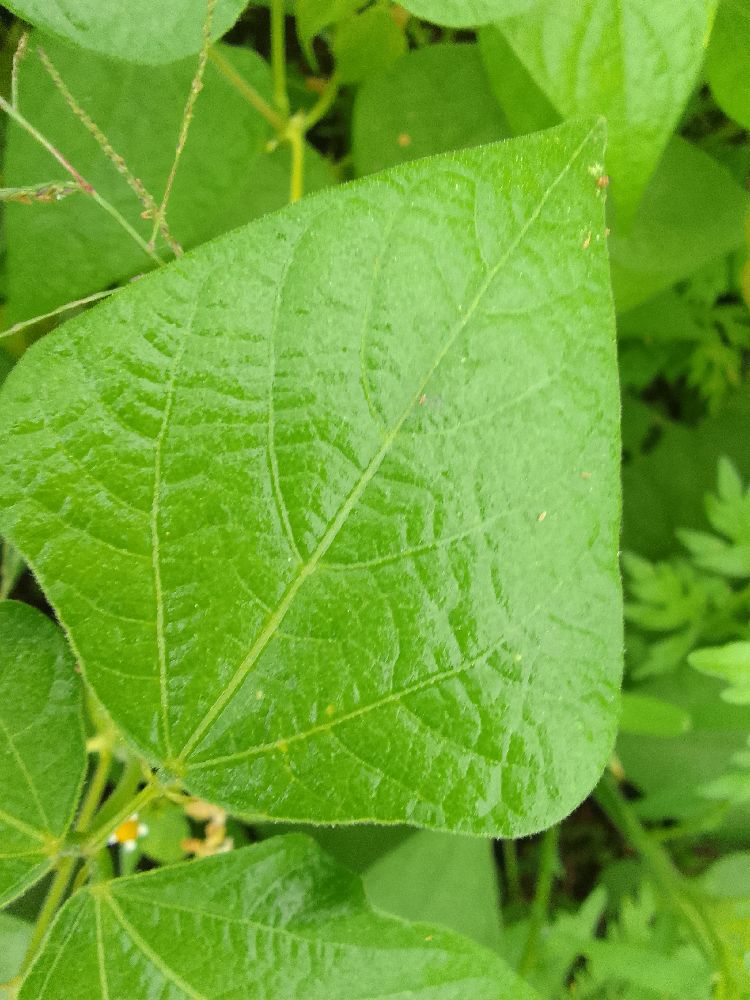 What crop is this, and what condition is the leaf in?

common bean, healthy
